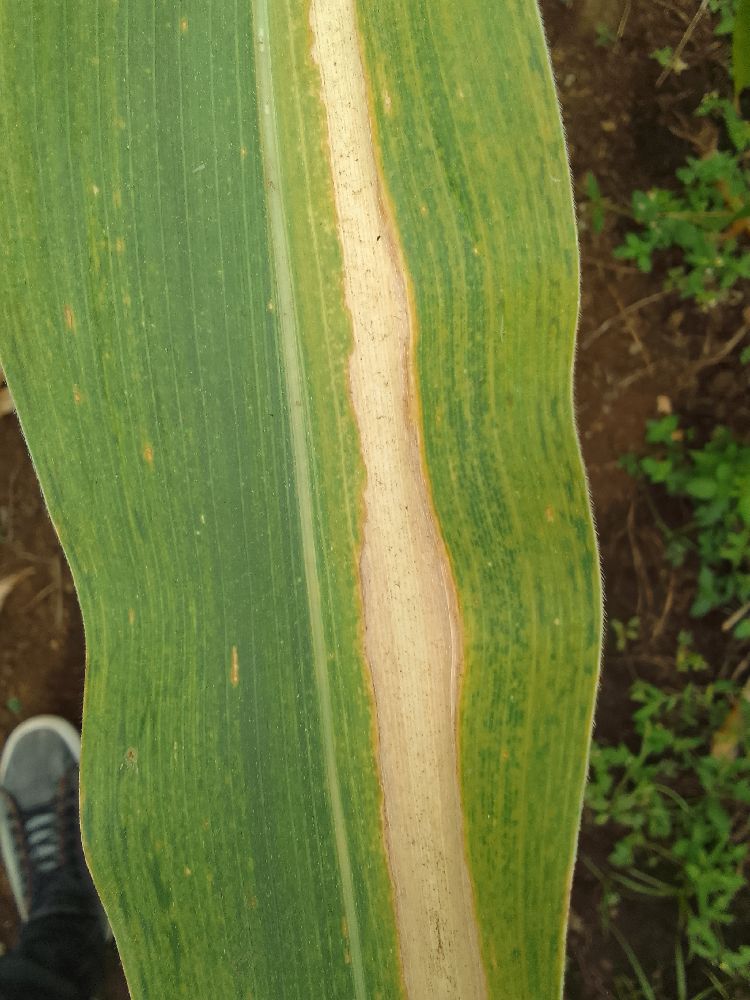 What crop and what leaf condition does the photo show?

maize, maize lethal necrosis
